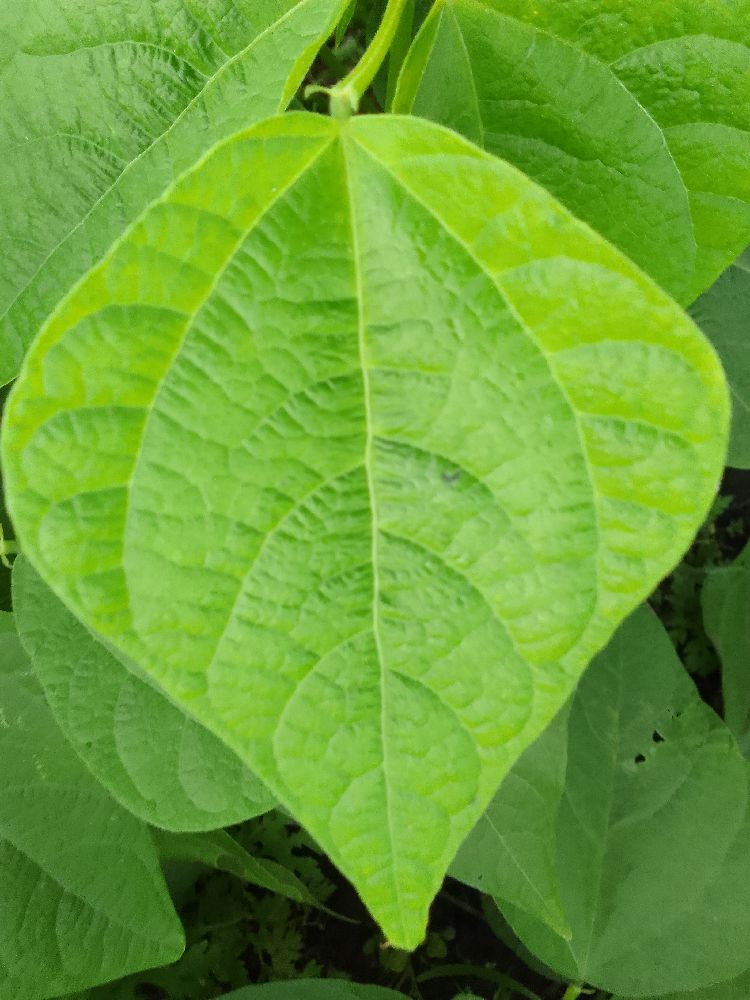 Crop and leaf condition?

common bean, healthy
